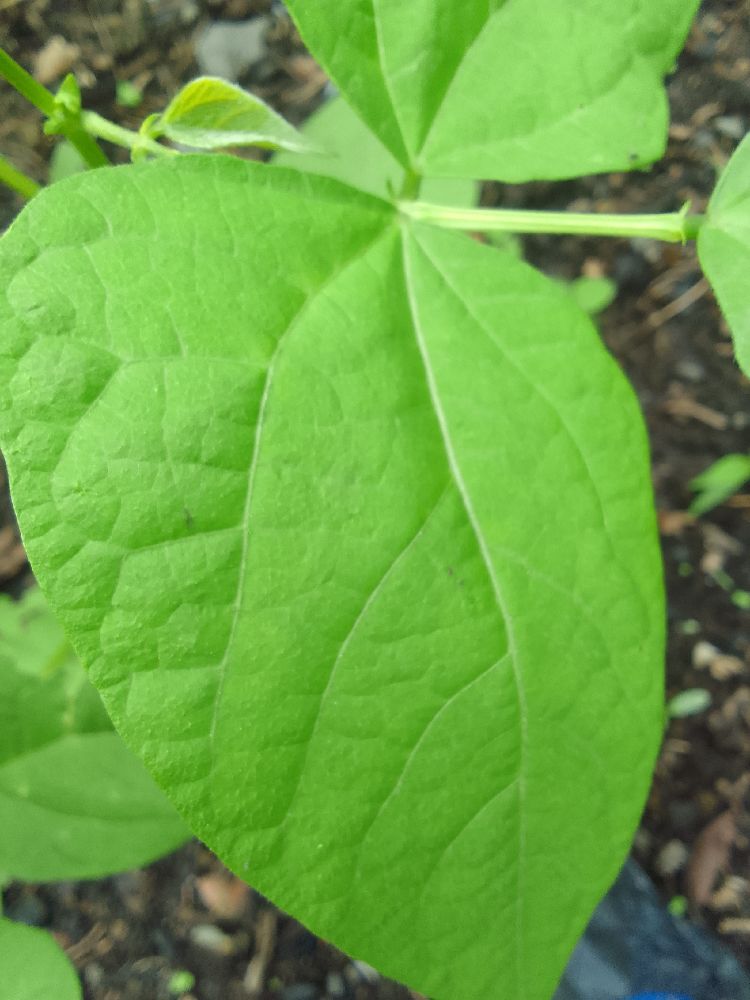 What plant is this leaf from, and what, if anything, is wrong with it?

common bean, healthy
